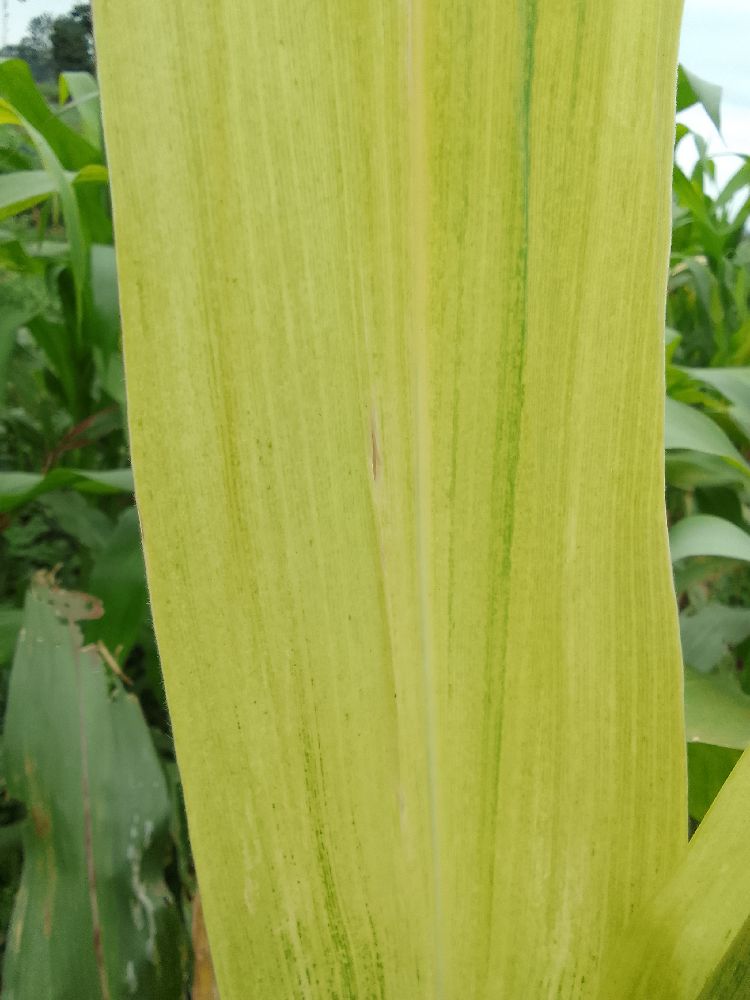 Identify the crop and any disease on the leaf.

maize, maize lethal necrosis
